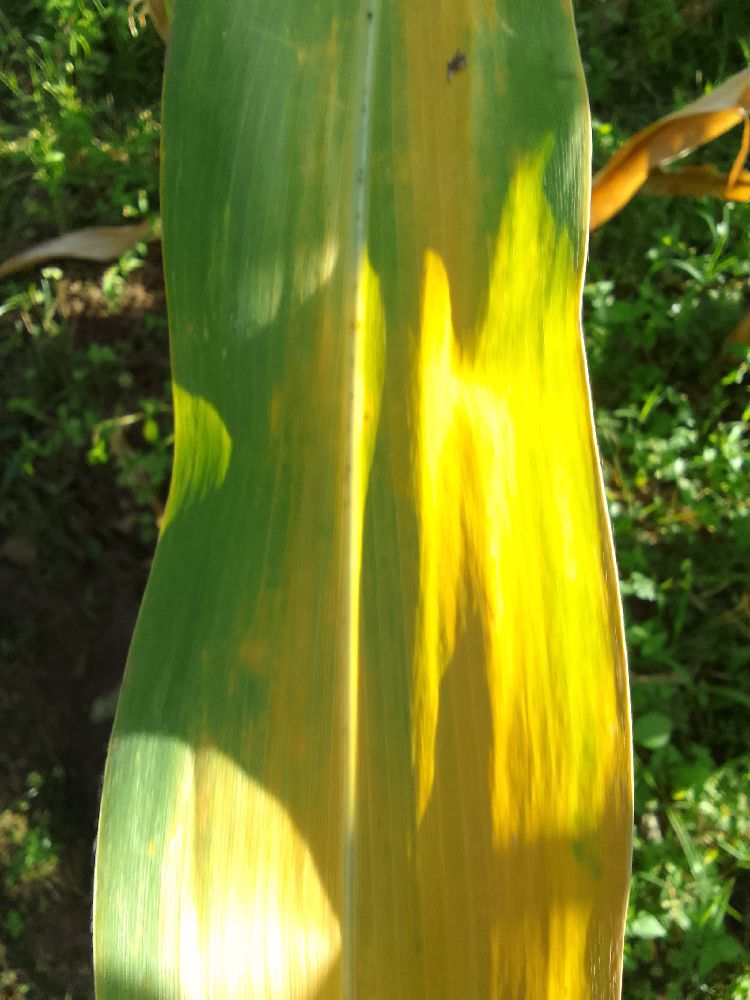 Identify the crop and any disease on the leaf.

maize, maize lethal necrosis
